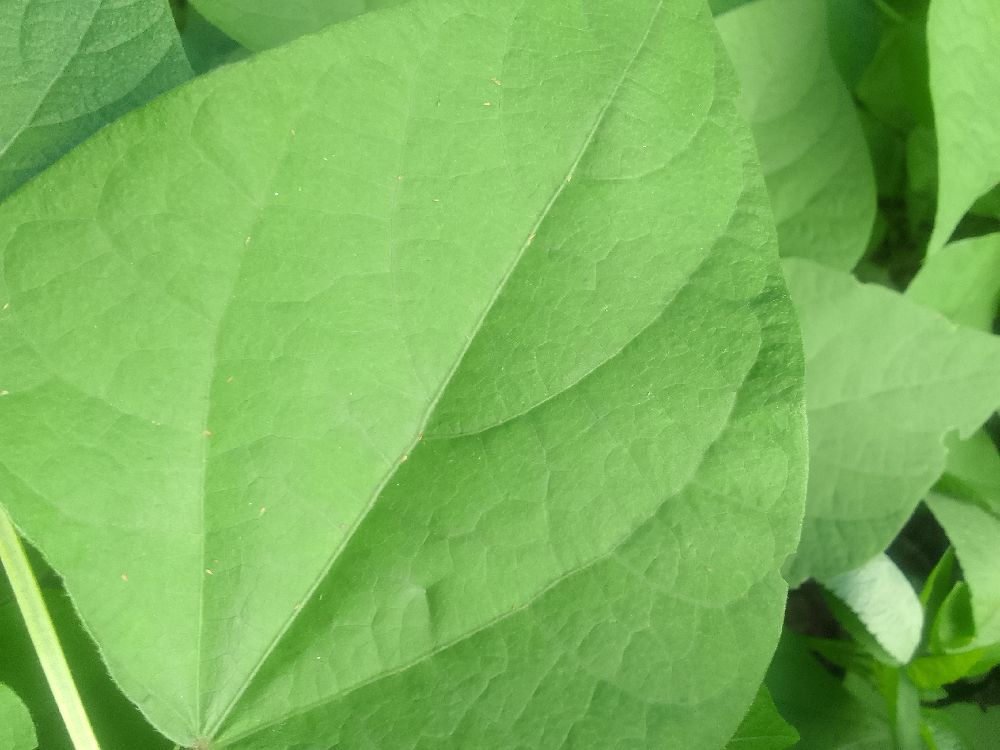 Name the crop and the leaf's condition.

common bean, healthy
